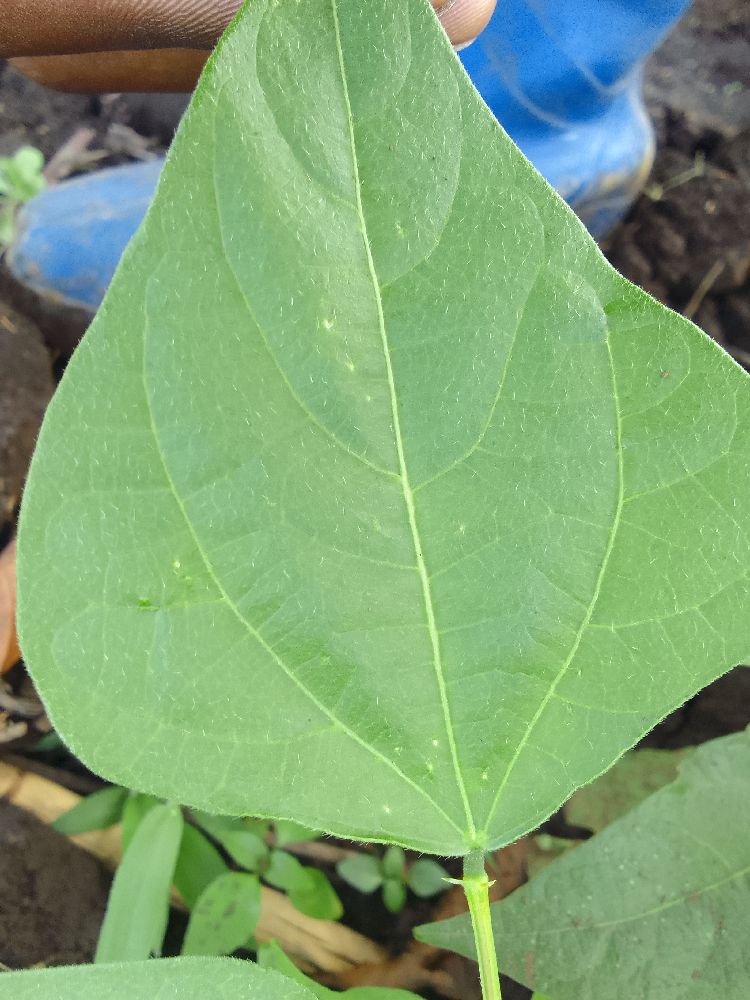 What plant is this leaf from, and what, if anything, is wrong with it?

common bean, healthy
